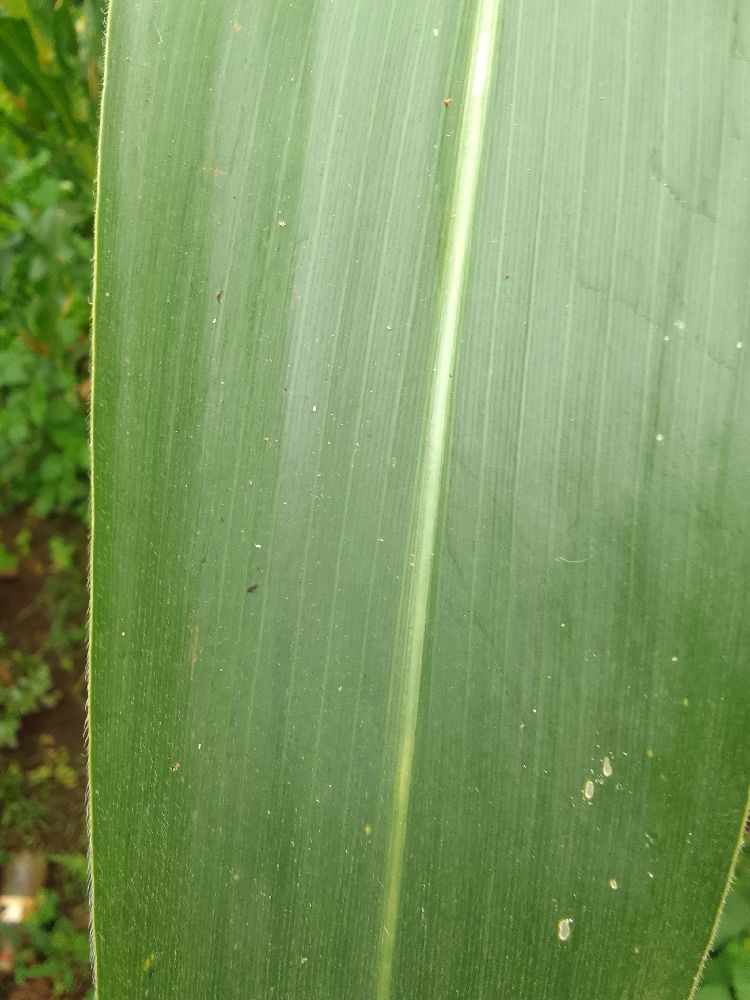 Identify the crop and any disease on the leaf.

maize, healthy
